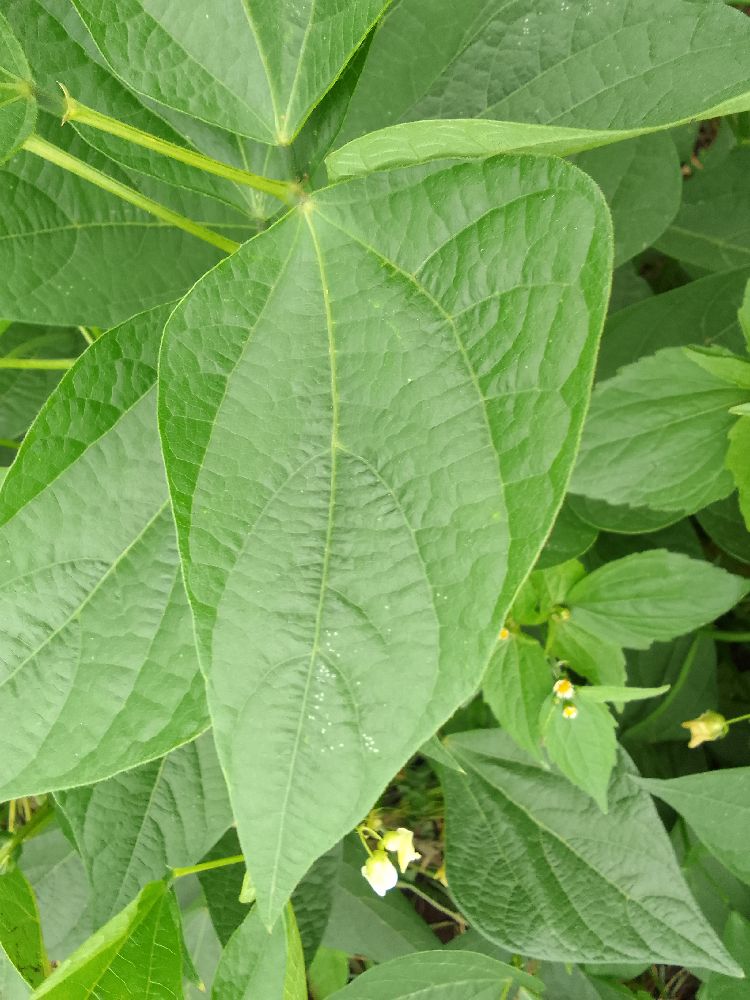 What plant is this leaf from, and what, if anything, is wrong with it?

common bean, healthy
